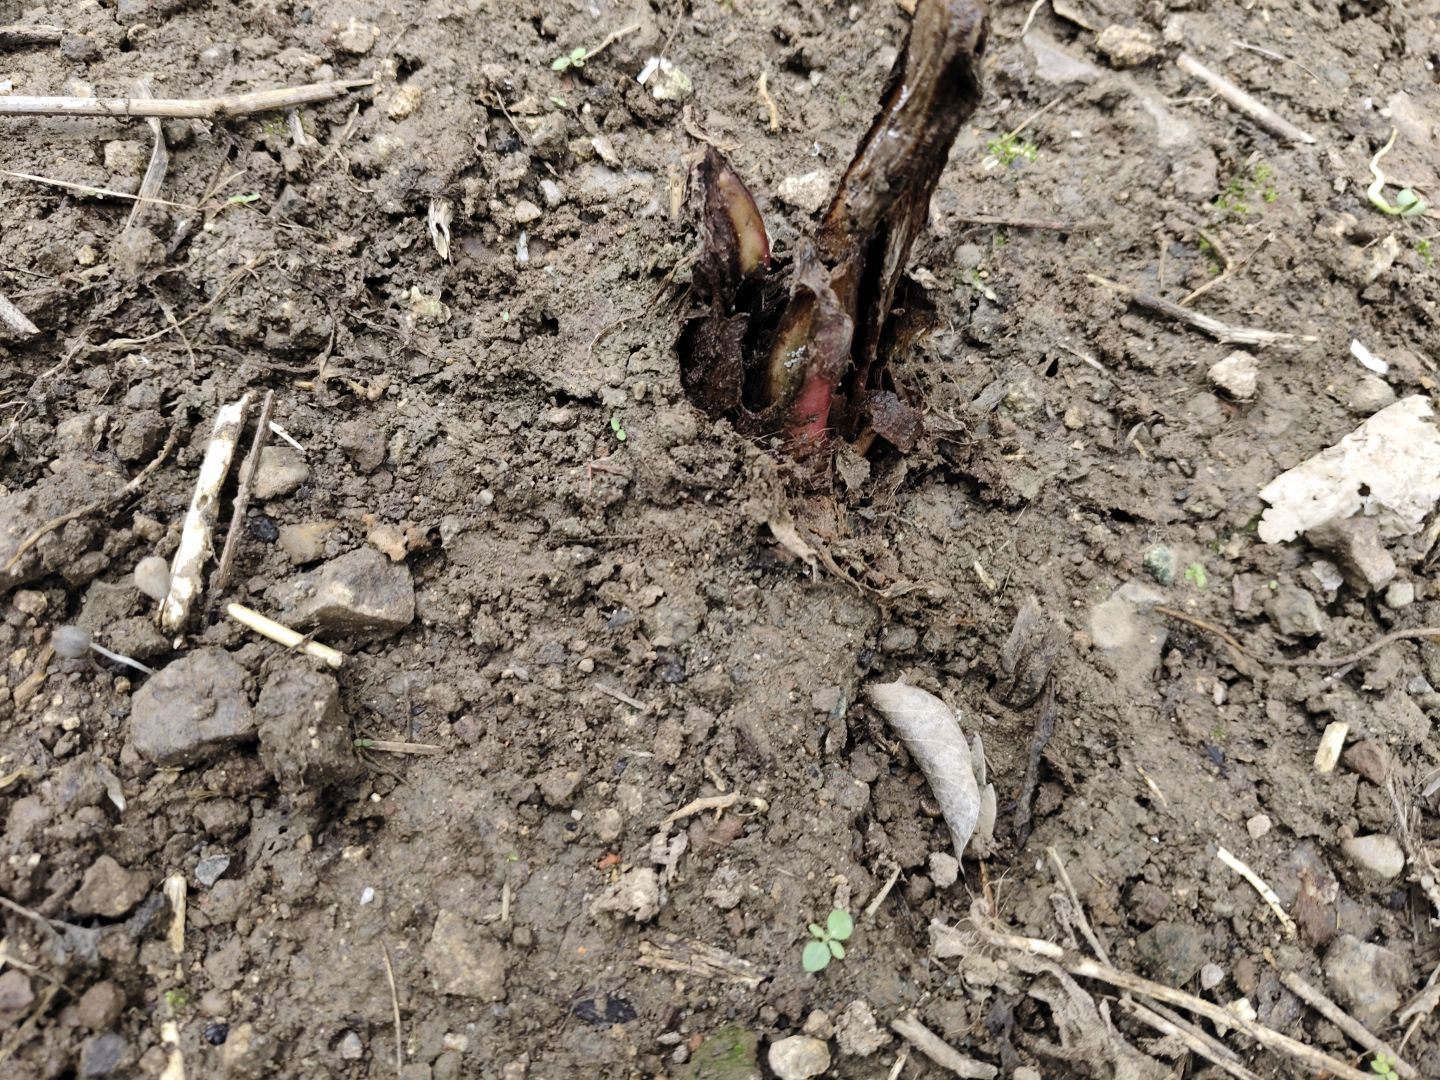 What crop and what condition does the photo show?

taro, root rot
